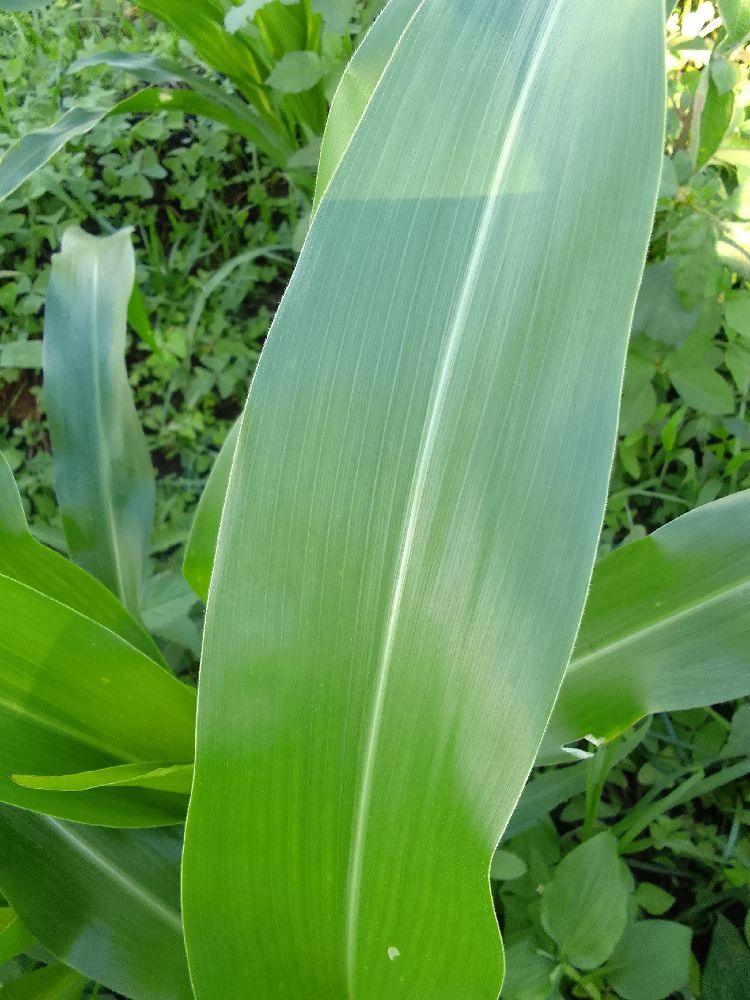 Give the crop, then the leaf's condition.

maize, healthy
